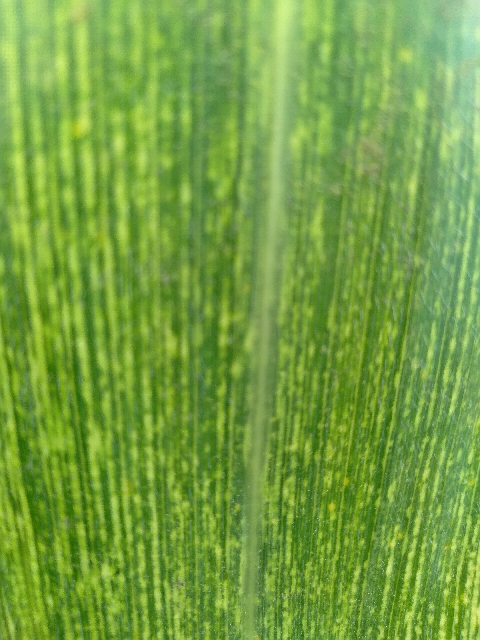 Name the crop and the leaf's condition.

maize, maize streak virus
